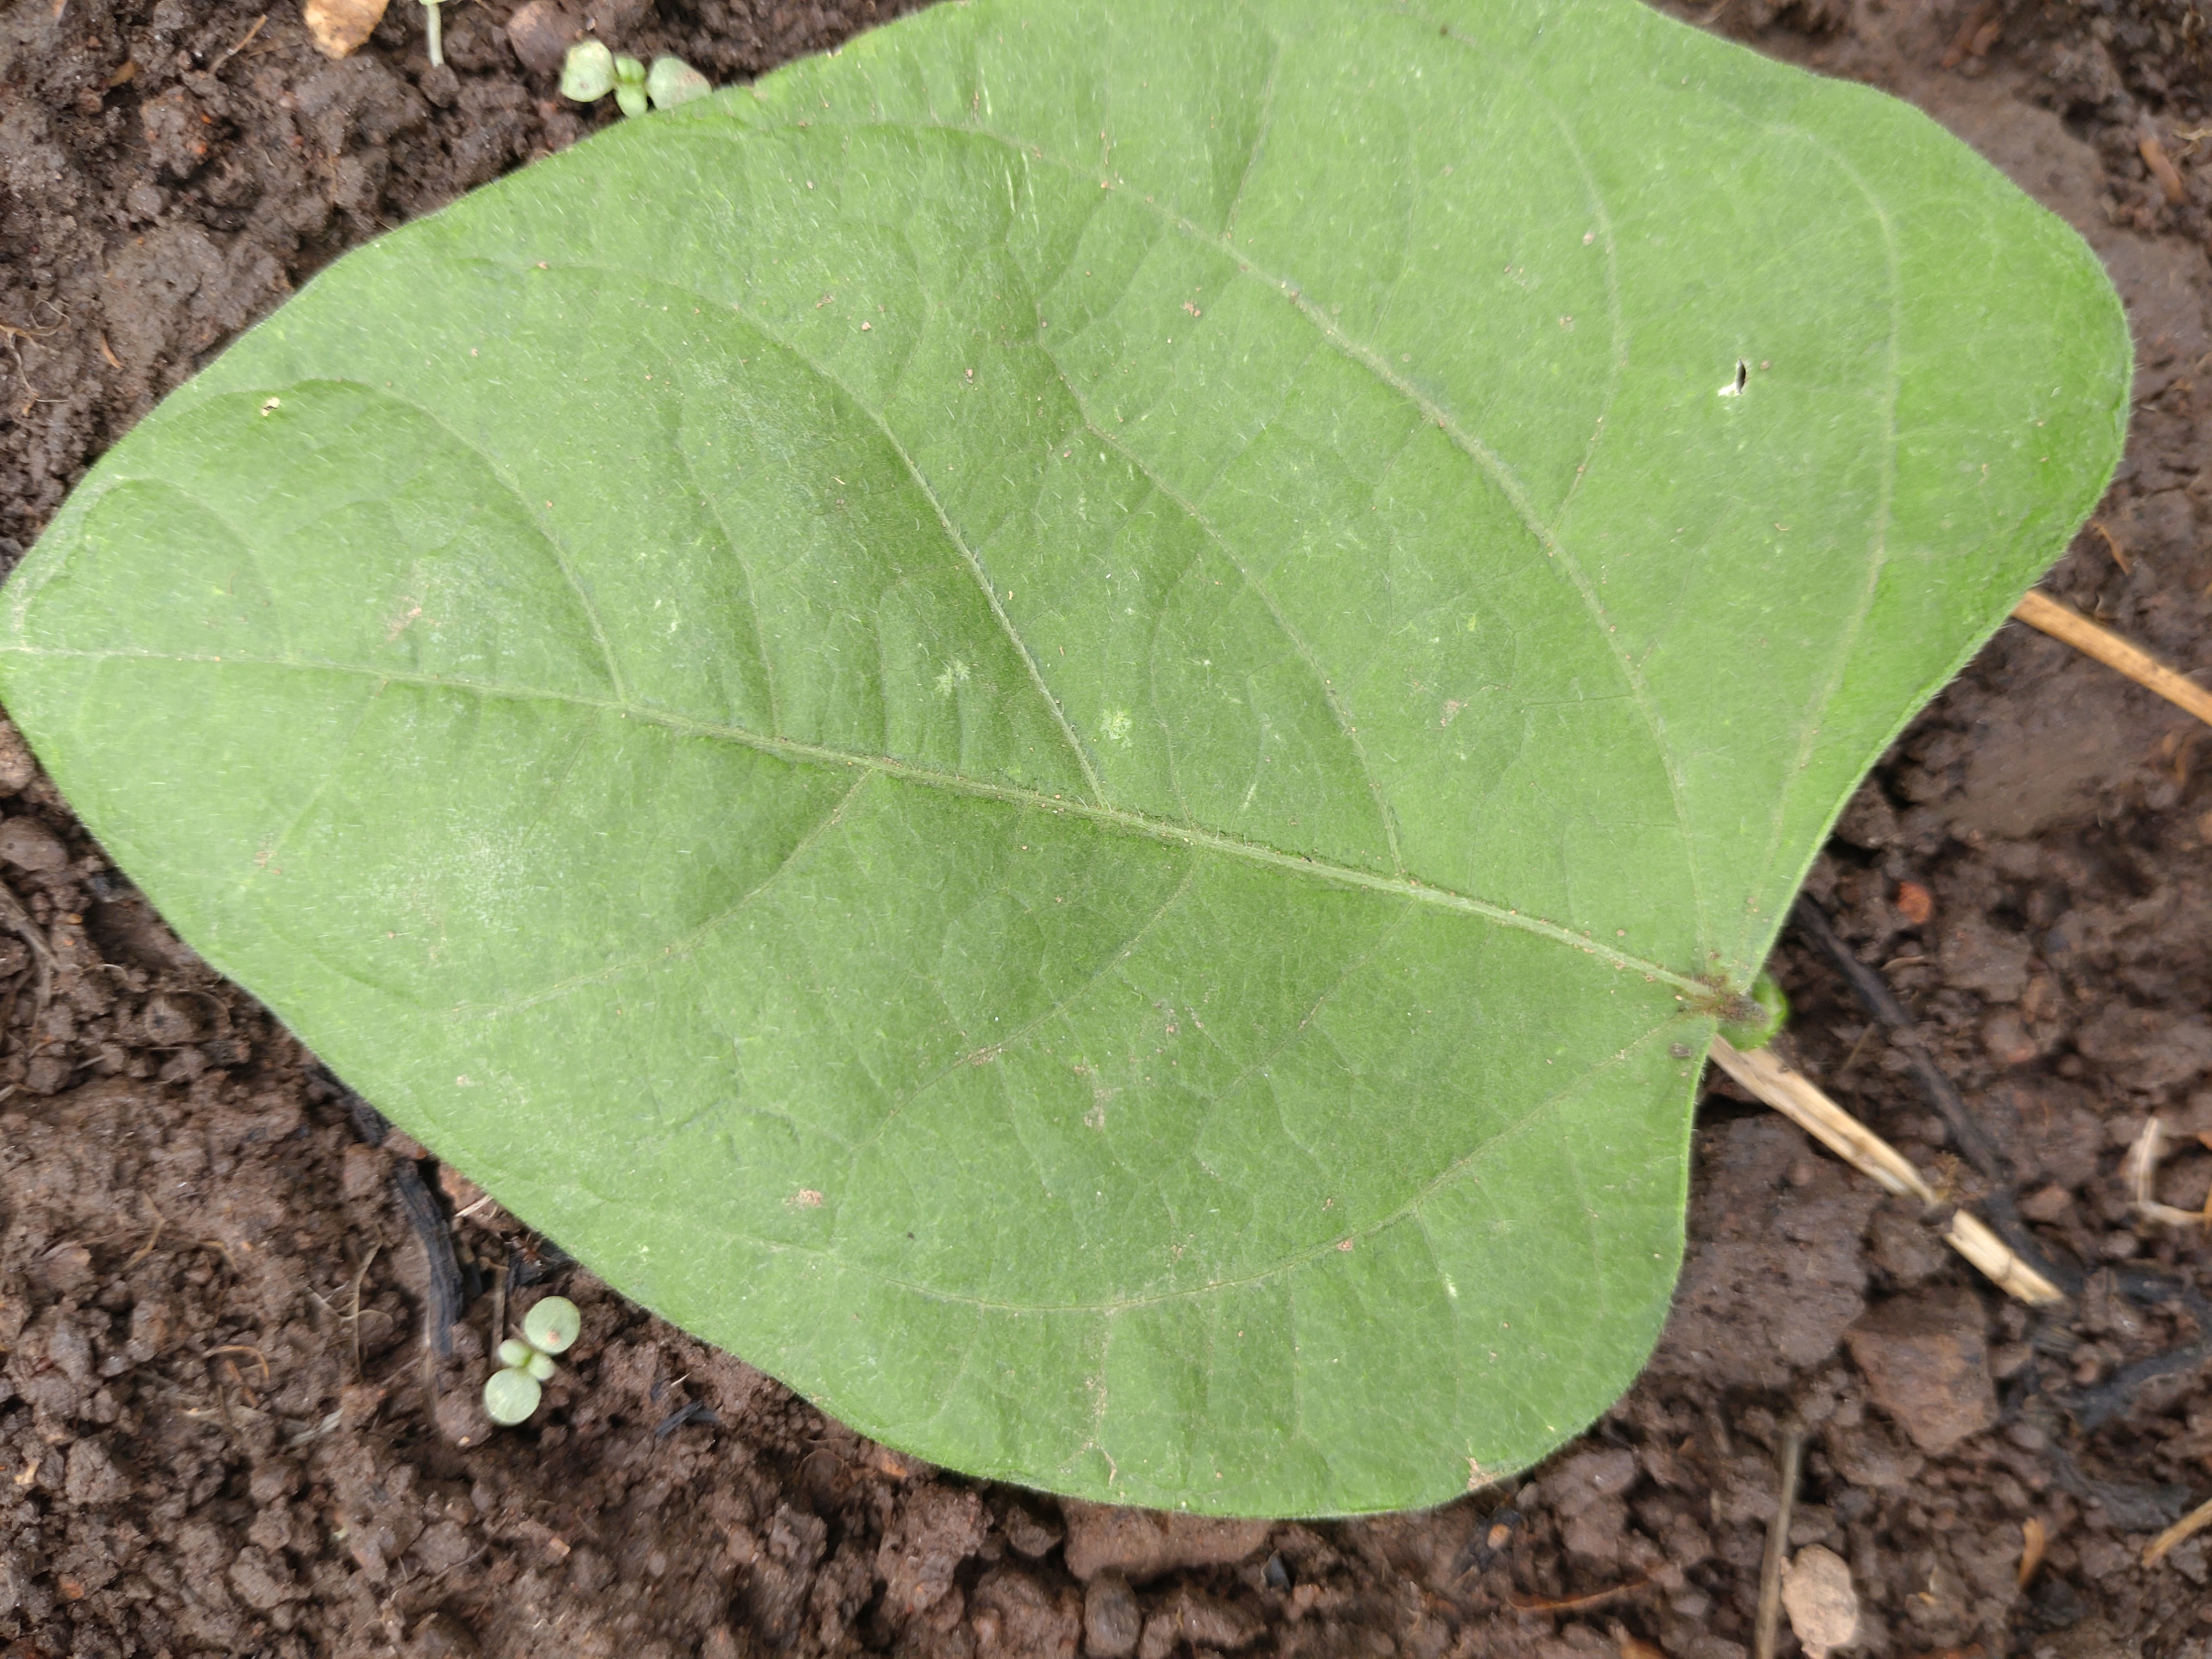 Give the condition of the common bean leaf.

healthy
